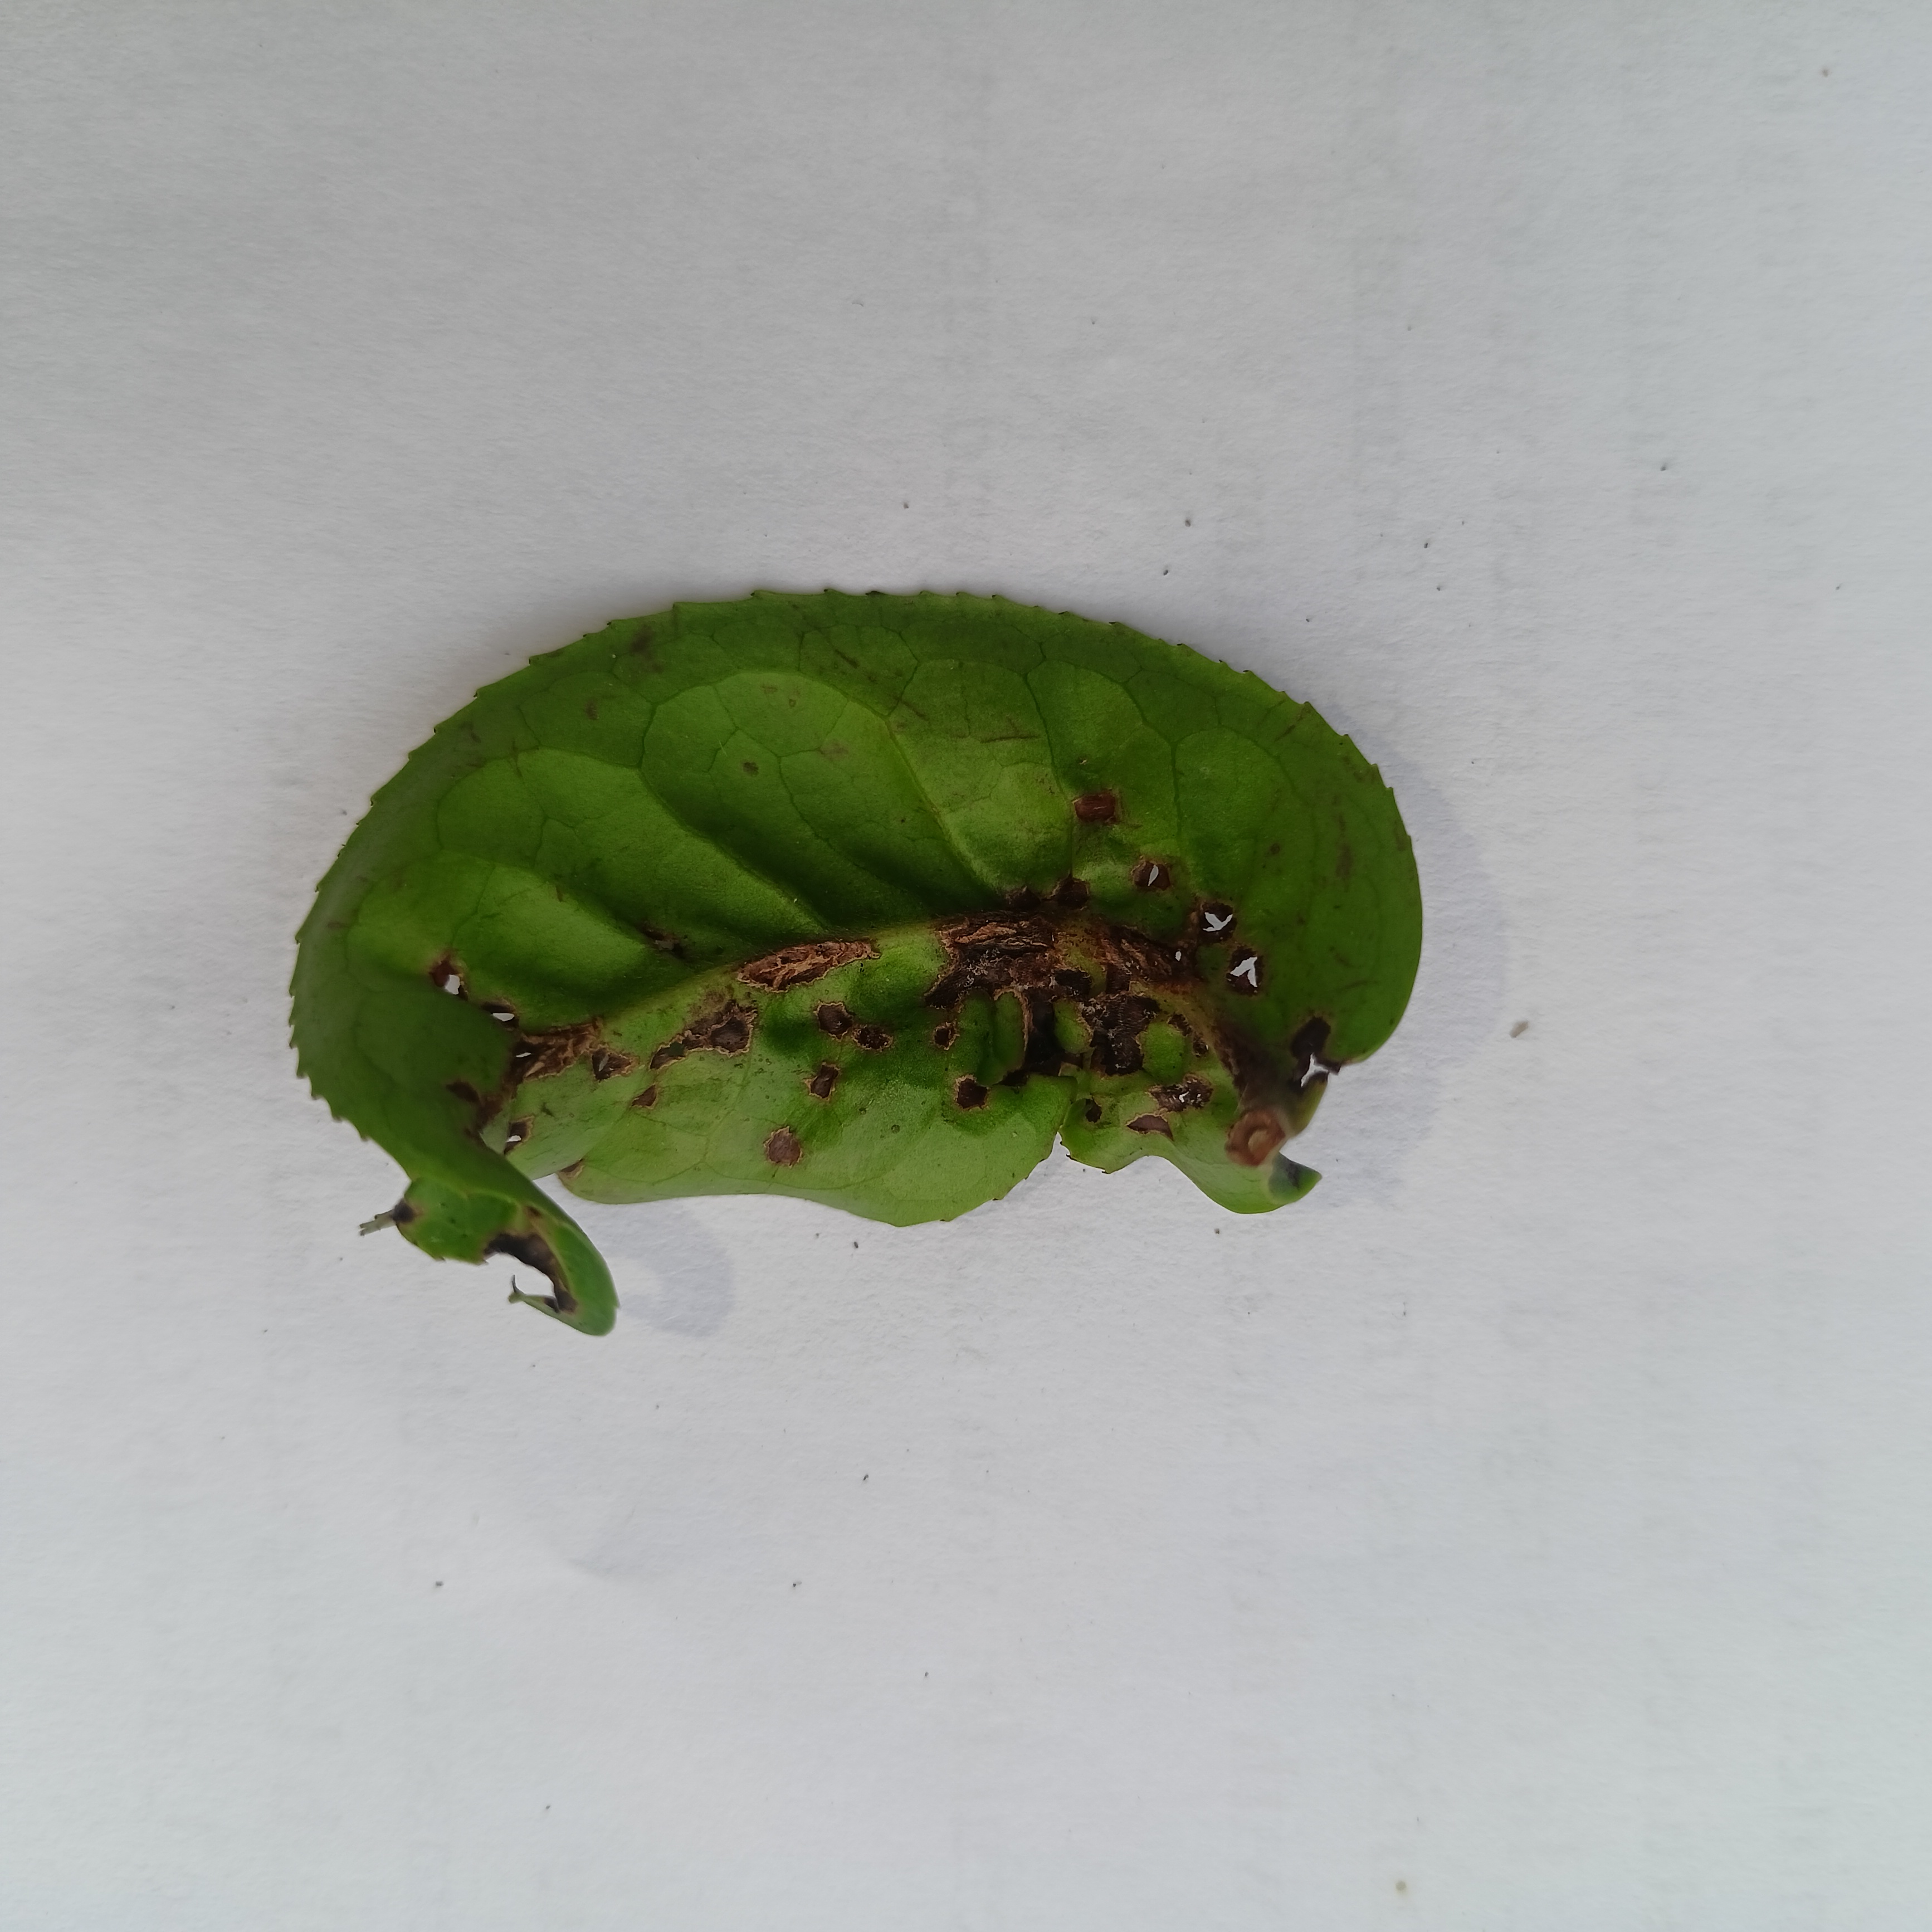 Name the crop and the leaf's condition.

tea, helopeltis
